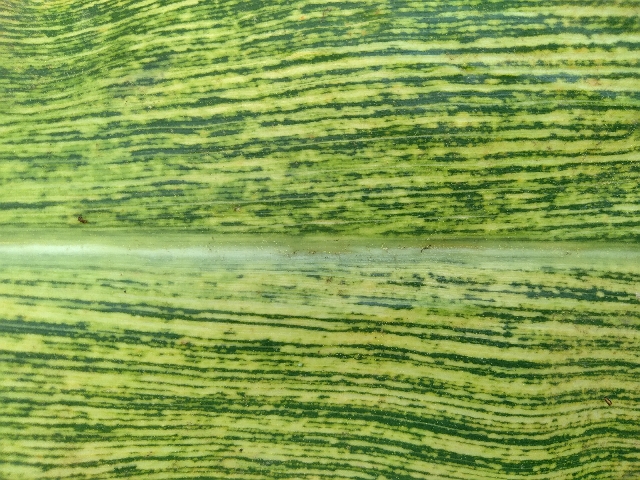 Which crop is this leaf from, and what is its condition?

maize, maize streak virus
